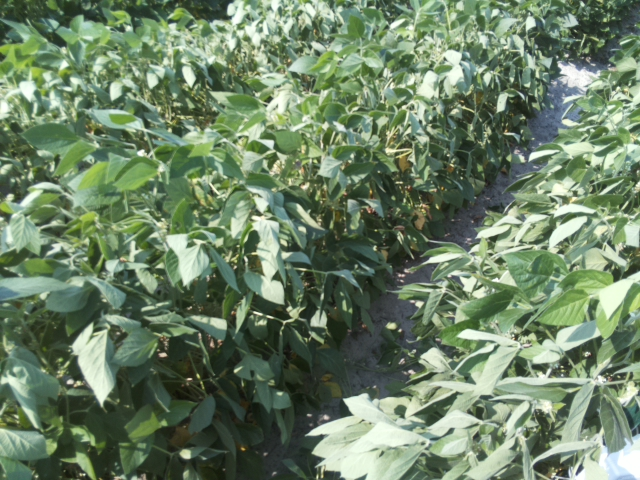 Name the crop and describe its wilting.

soybean, leaflets folding inward at secondary pulvinus with no turgor loss in leaflets or petioles
